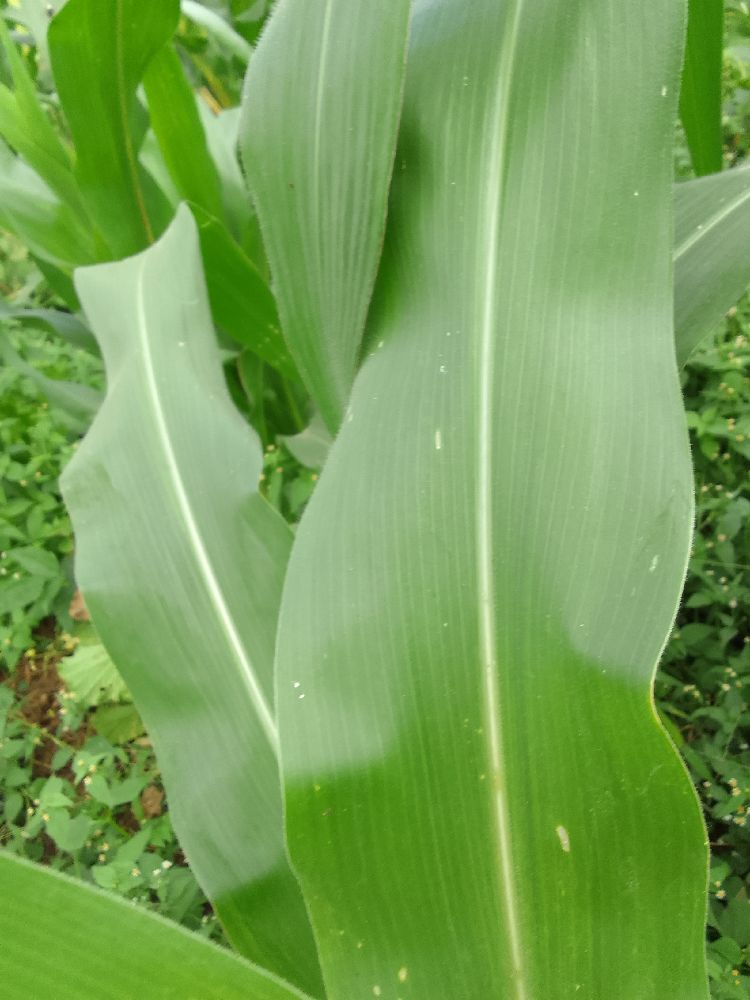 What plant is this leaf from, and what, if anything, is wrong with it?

maize, healthy
